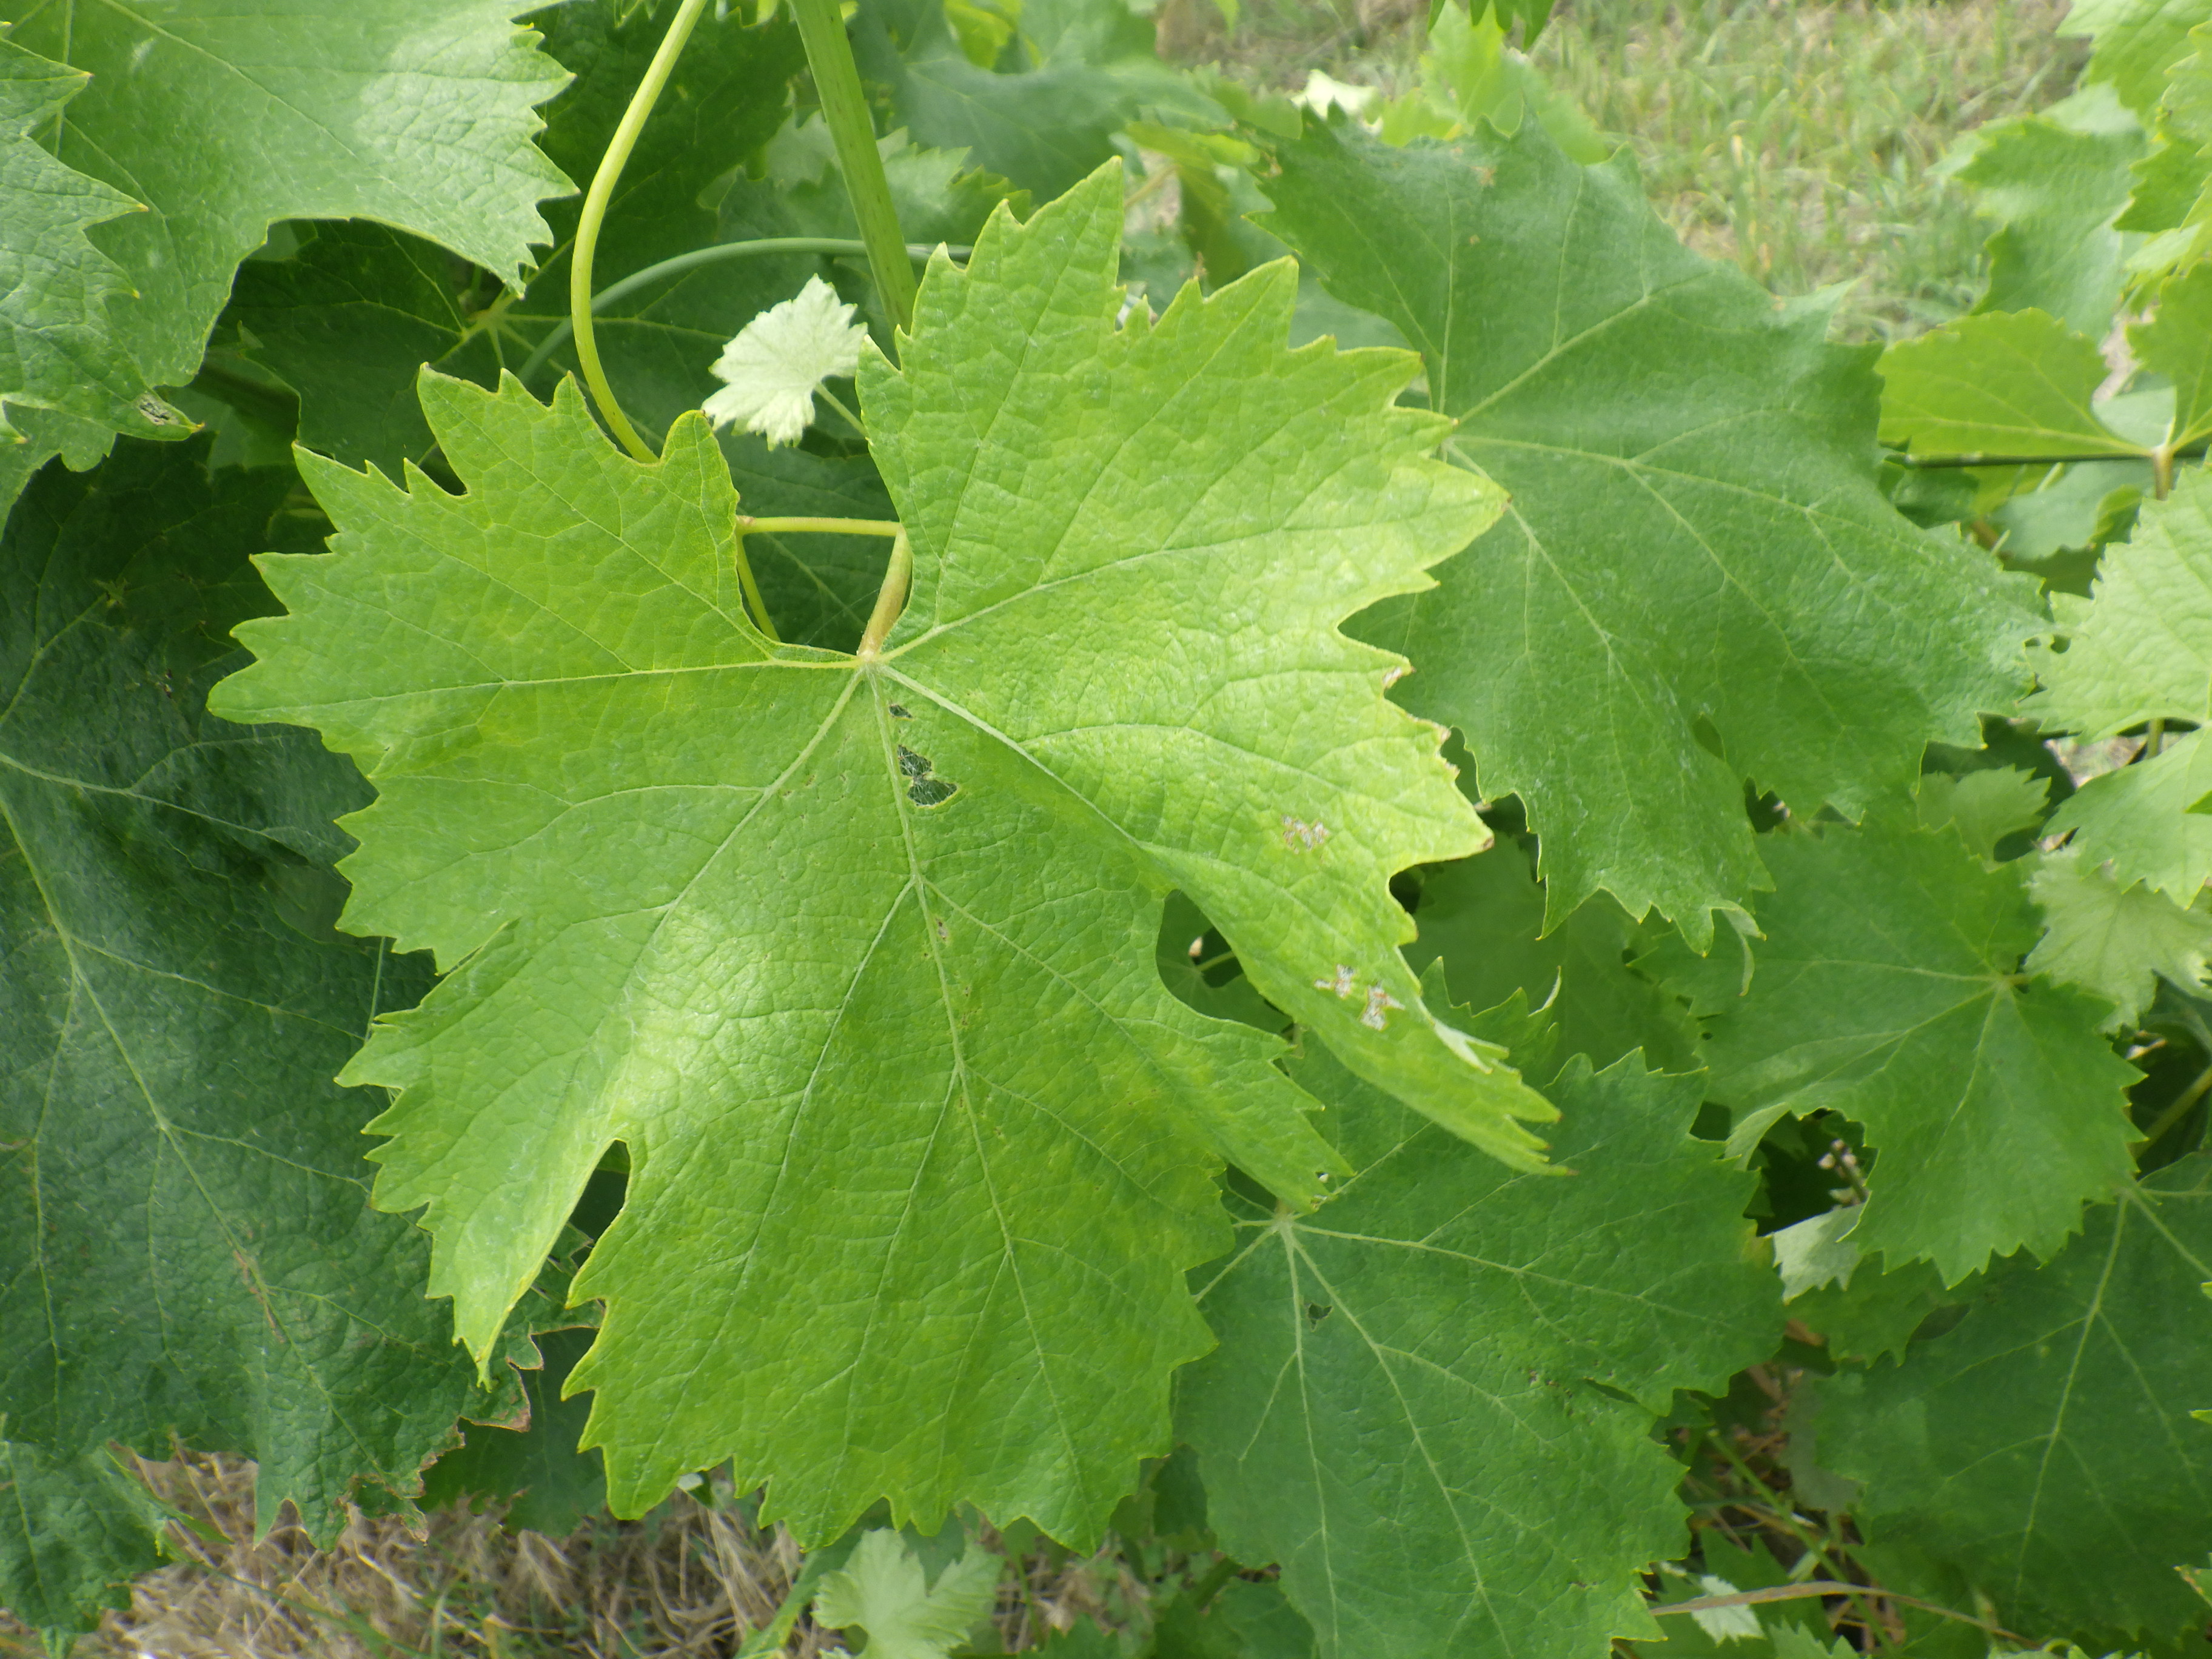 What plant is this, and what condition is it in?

grapevine, mites, phytophagous
